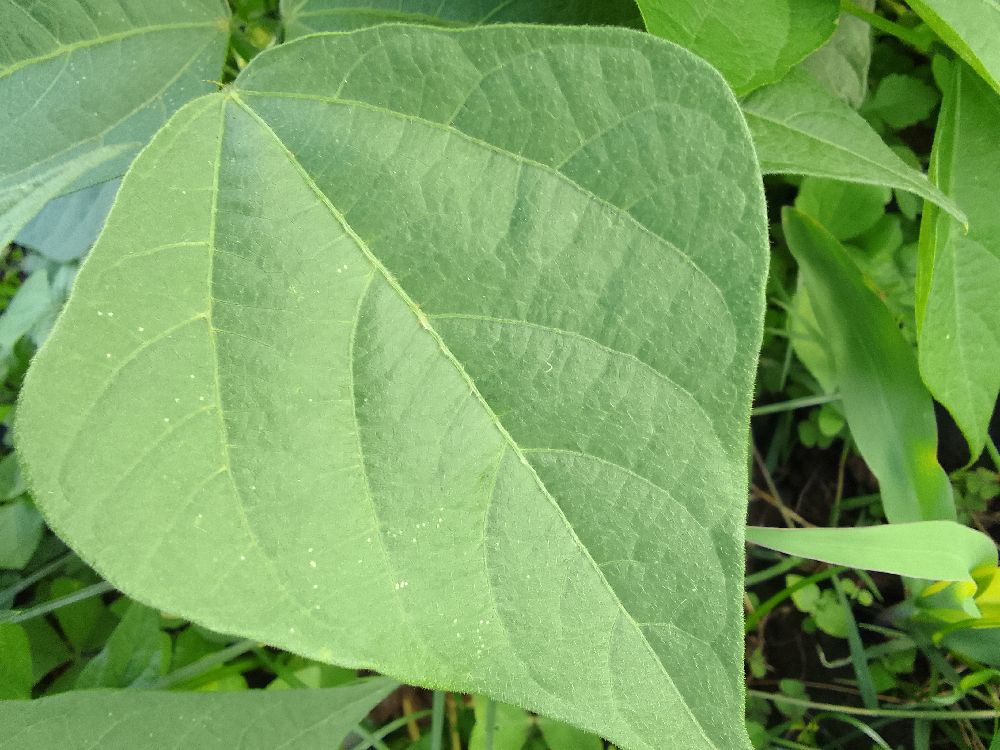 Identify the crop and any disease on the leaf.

common bean, healthy
